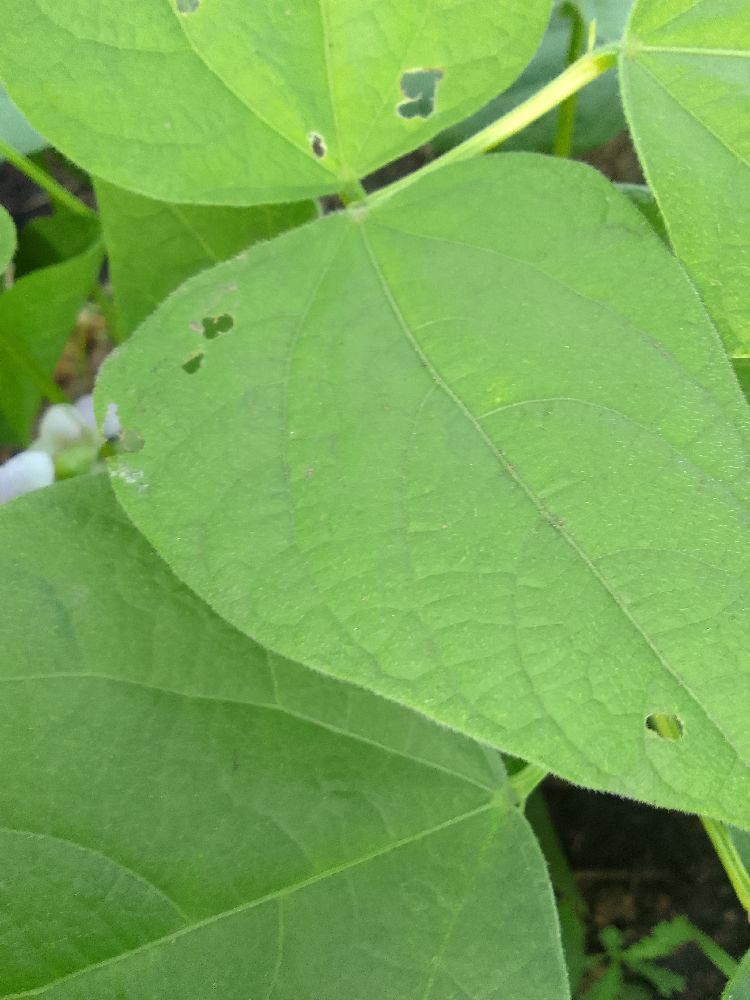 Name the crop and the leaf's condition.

common bean, healthy
